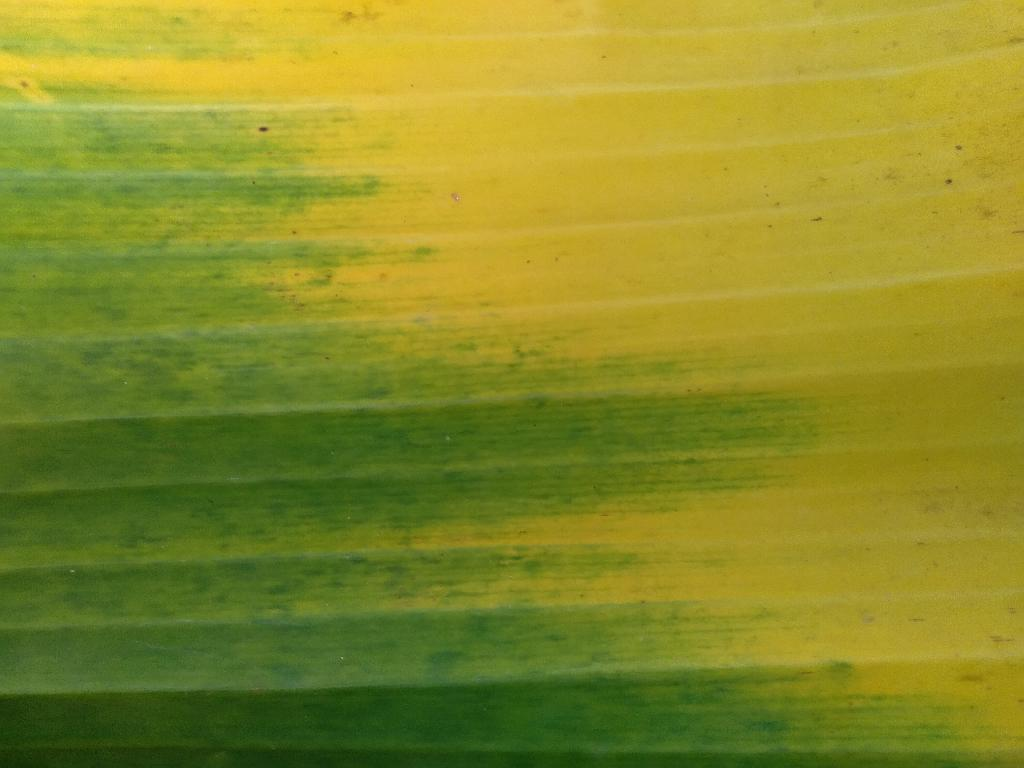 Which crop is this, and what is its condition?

banana, fusarium wilt race 1
